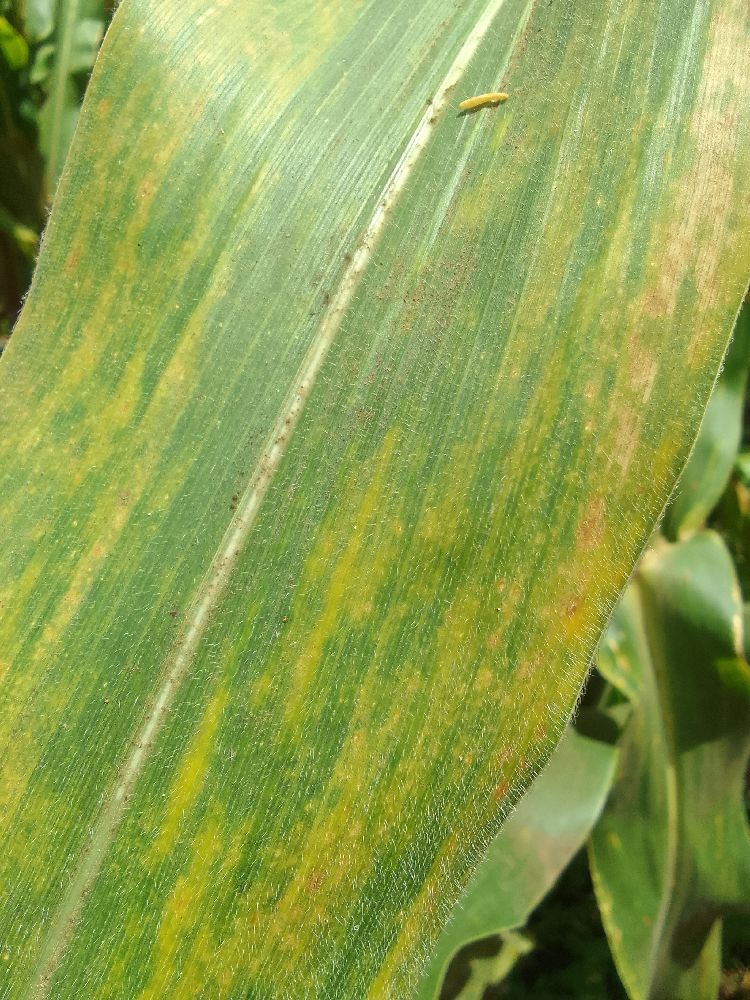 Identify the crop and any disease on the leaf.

maize, maize lethal necrosis
